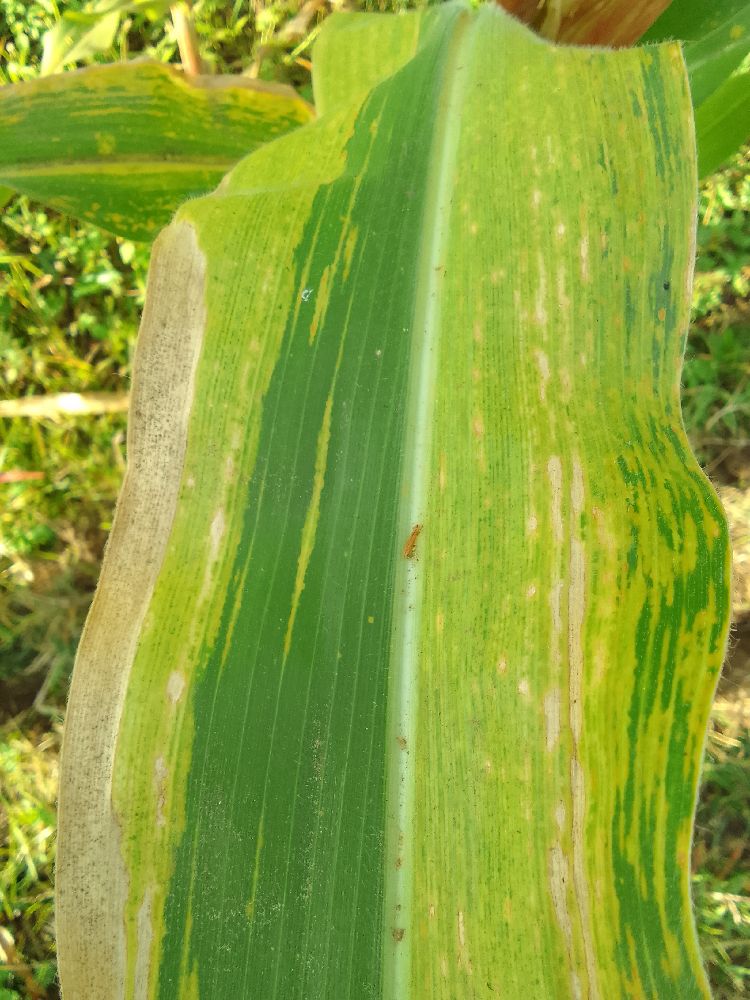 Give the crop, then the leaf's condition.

maize, maize lethal necrosis
